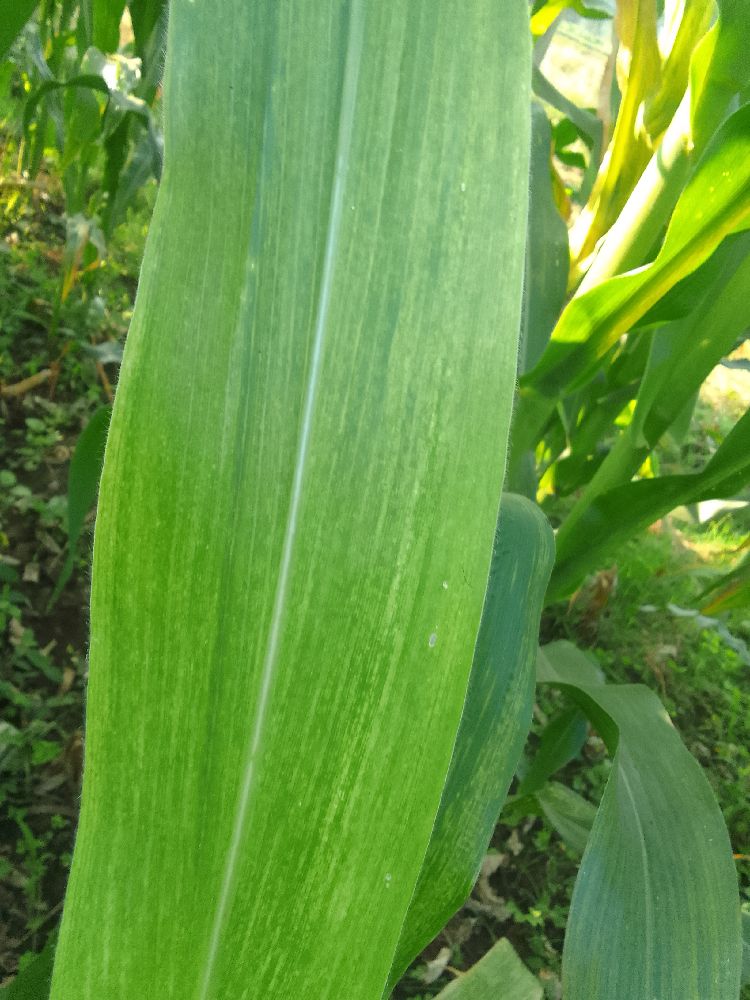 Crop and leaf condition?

maize, maize lethal necrosis
